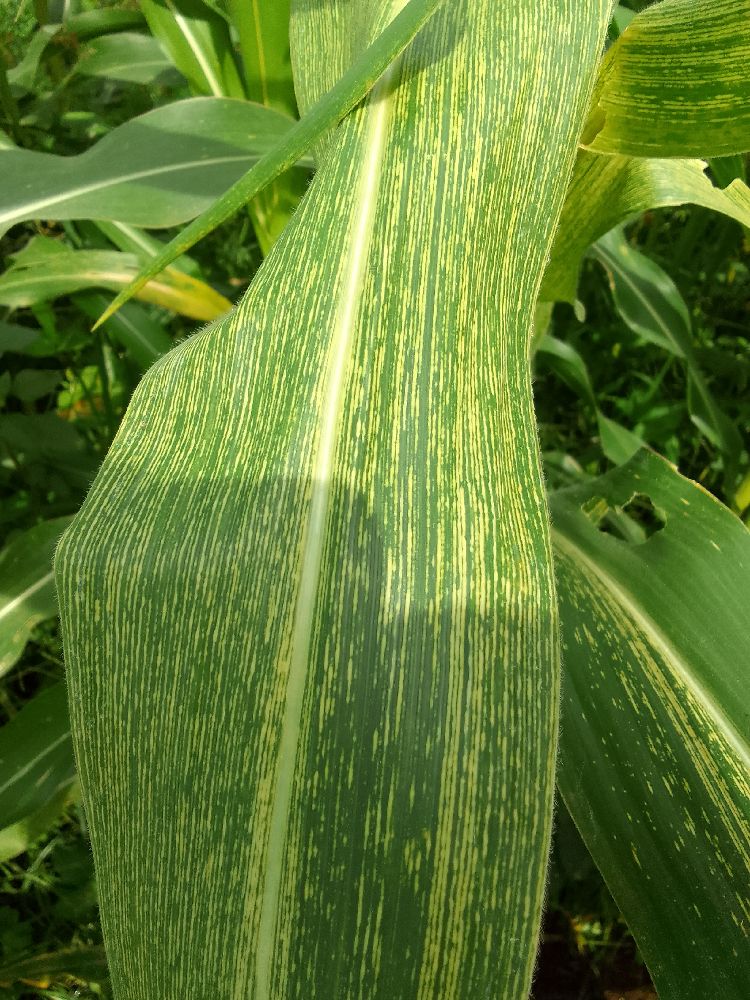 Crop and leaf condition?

maize, maize streak virus
